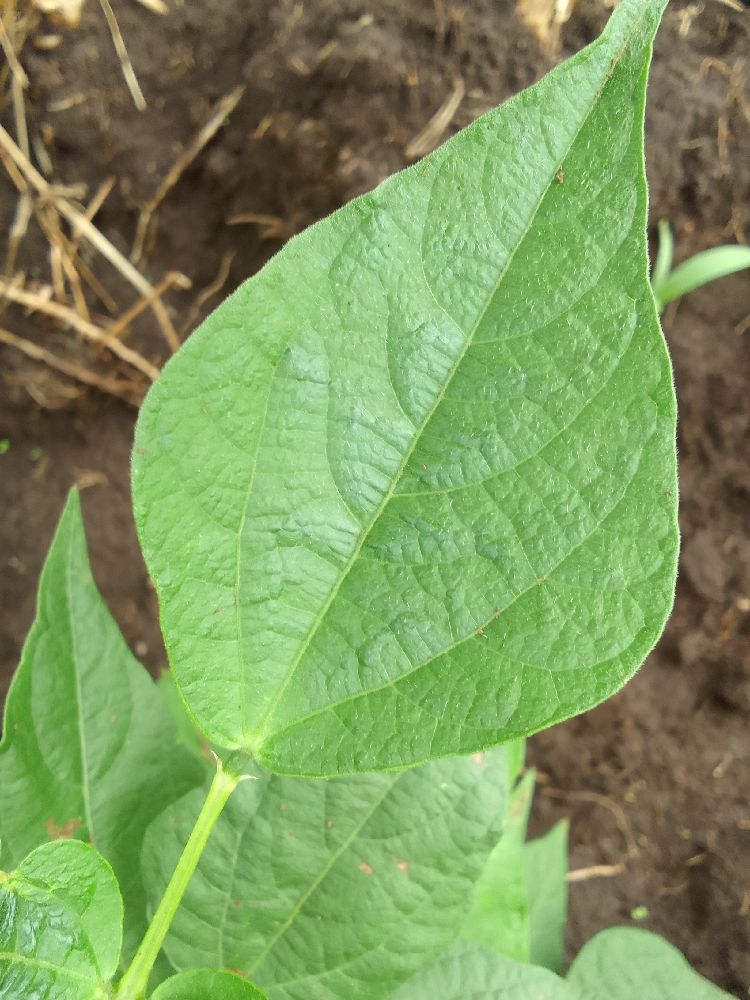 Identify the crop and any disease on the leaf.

common bean, healthy
